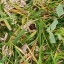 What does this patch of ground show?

unstructured weed
